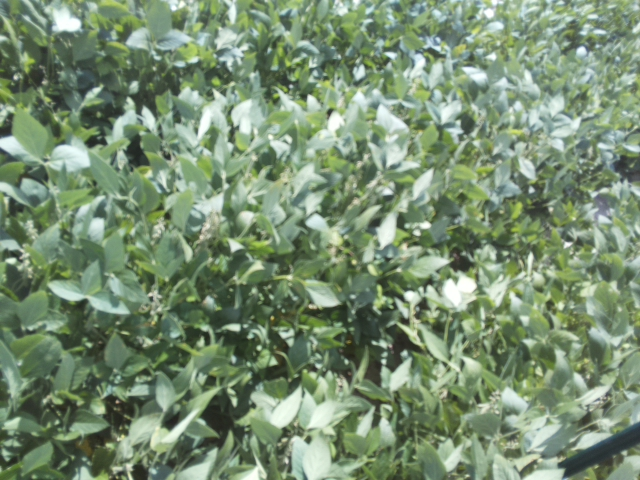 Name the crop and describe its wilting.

soybean, moderate turgor loss in upper canopy
